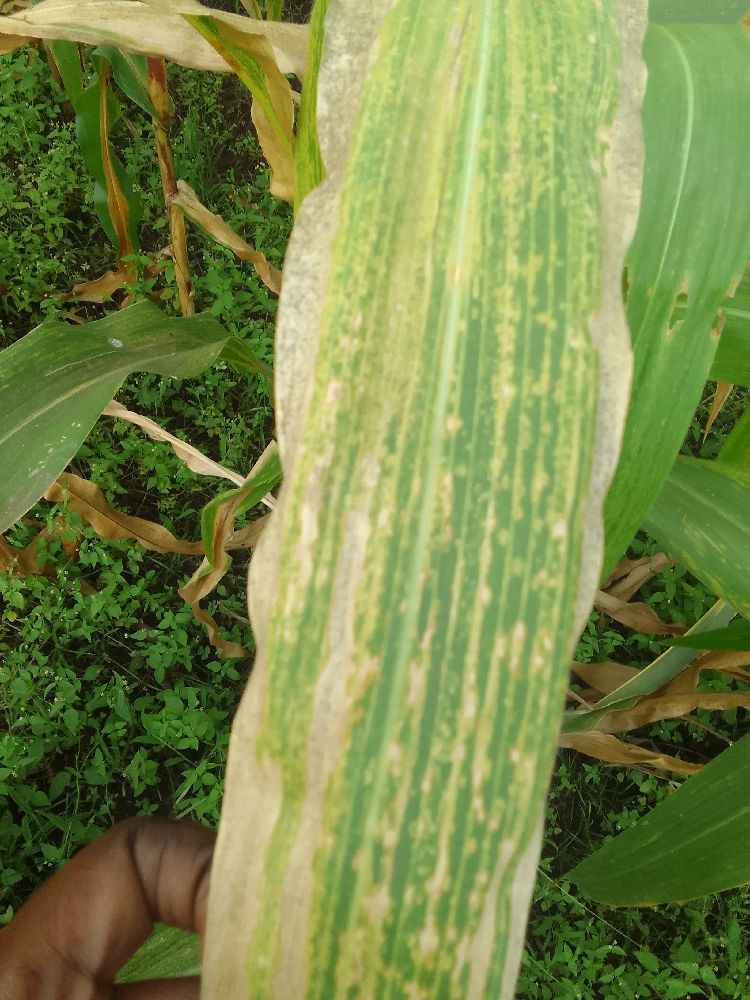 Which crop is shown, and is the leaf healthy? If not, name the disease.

maize, maize lethal necrosis
